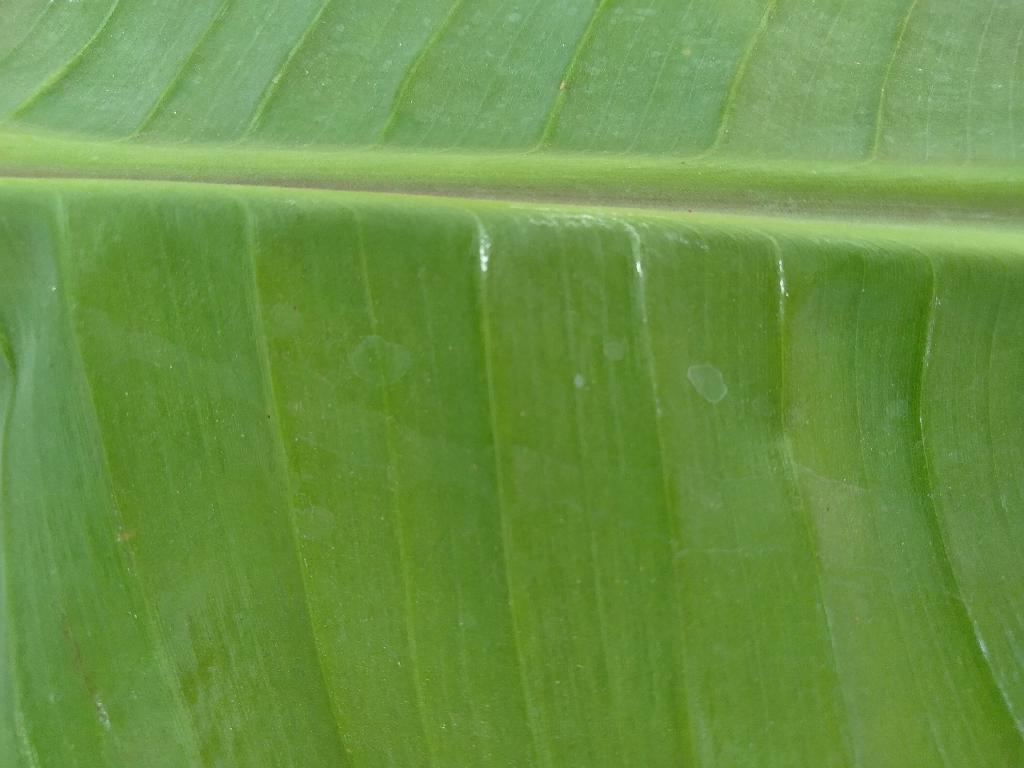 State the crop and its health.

banana, healthy
